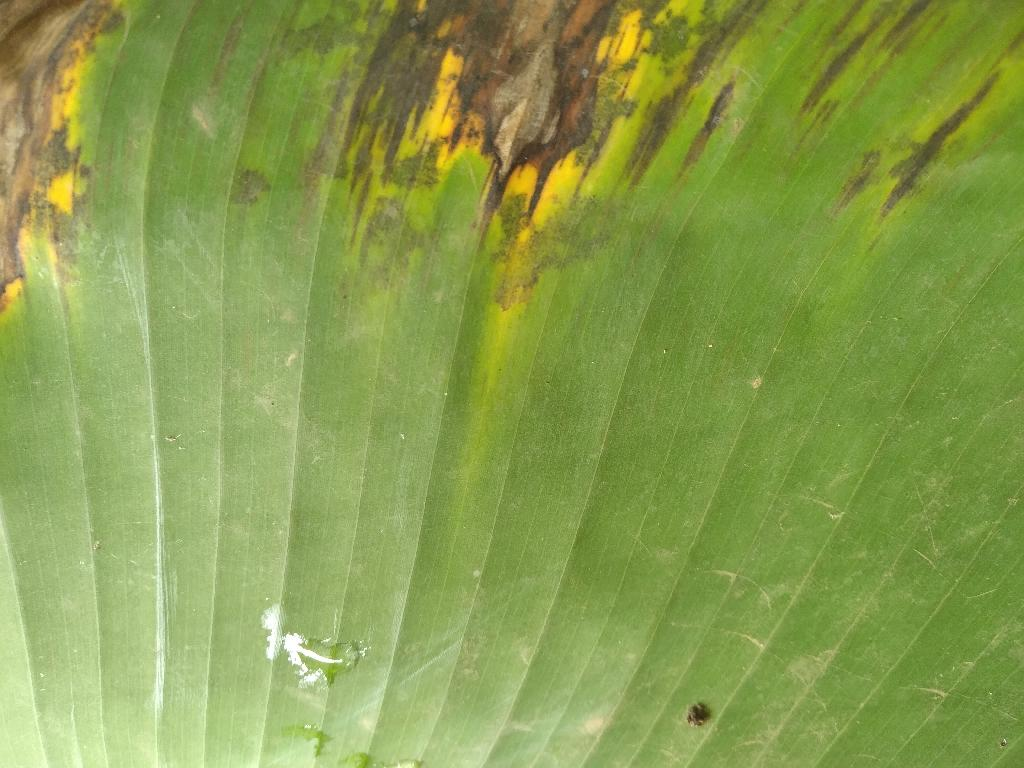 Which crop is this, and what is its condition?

banana, black sigatoka
